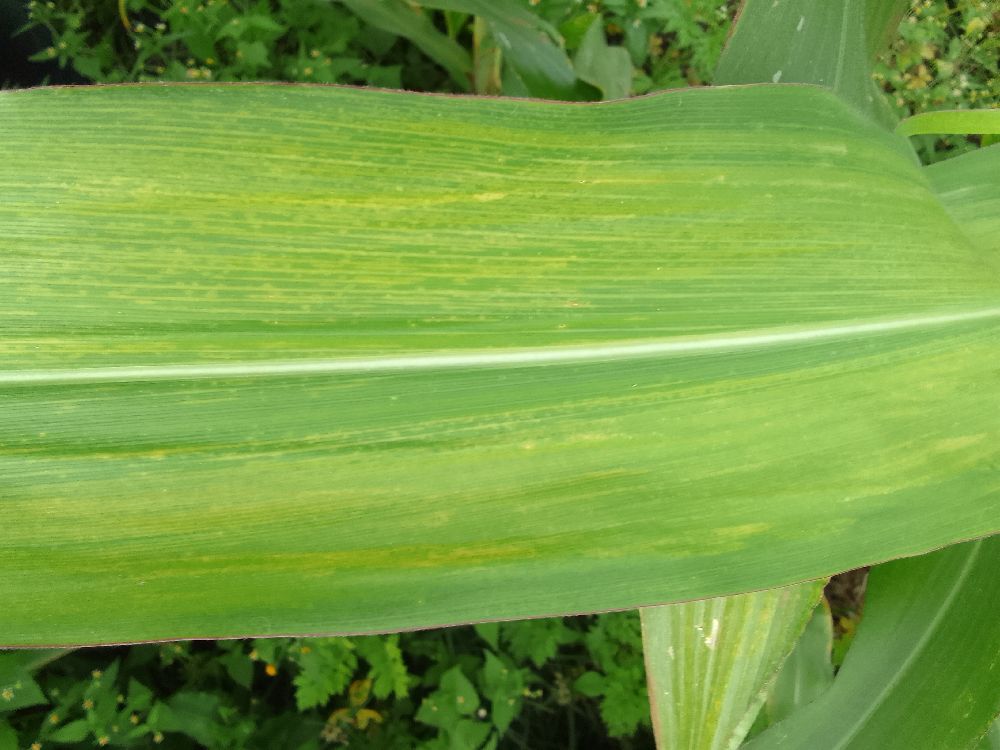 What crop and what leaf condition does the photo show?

maize, maize lethal necrosis
